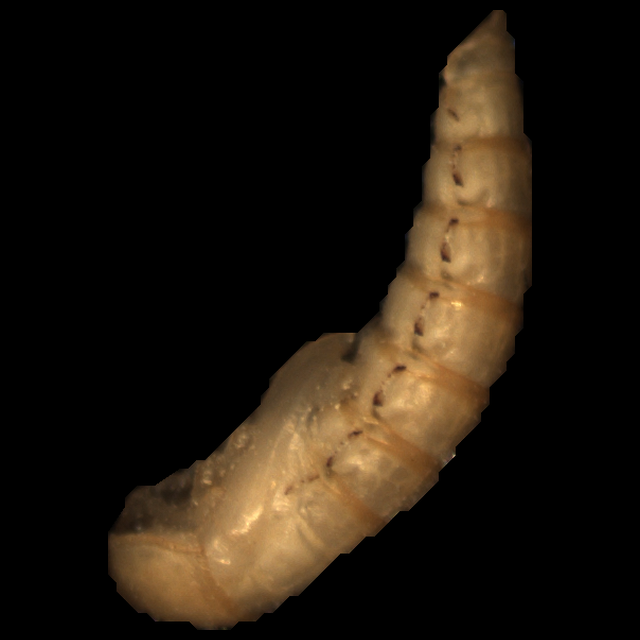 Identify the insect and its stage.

mealworm pupa
